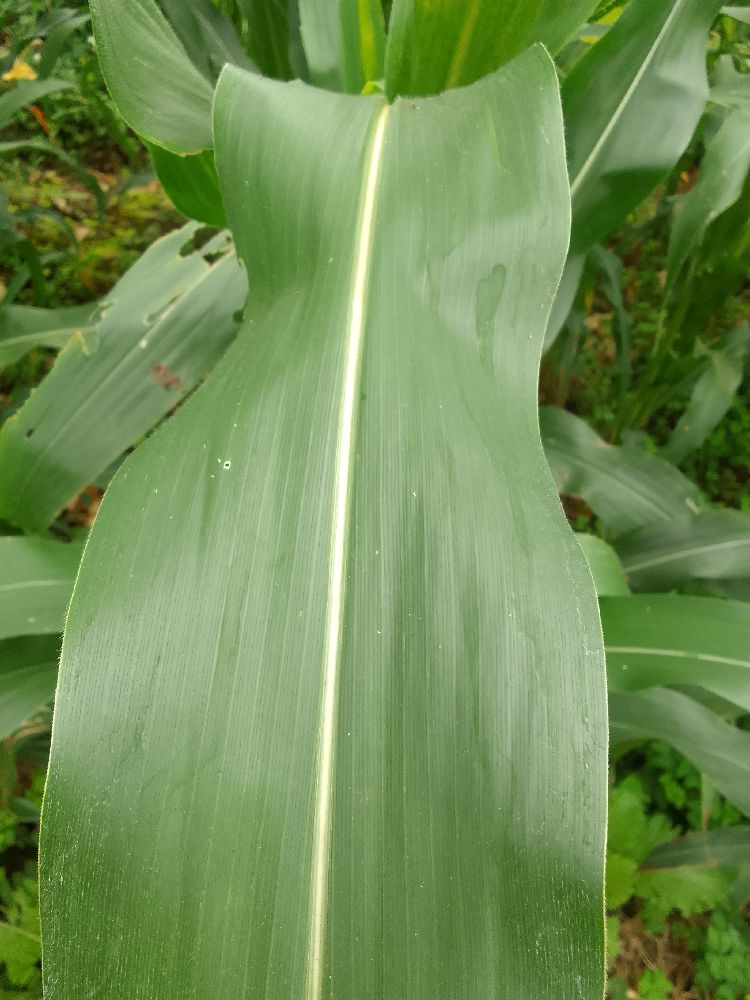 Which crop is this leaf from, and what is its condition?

maize, healthy
